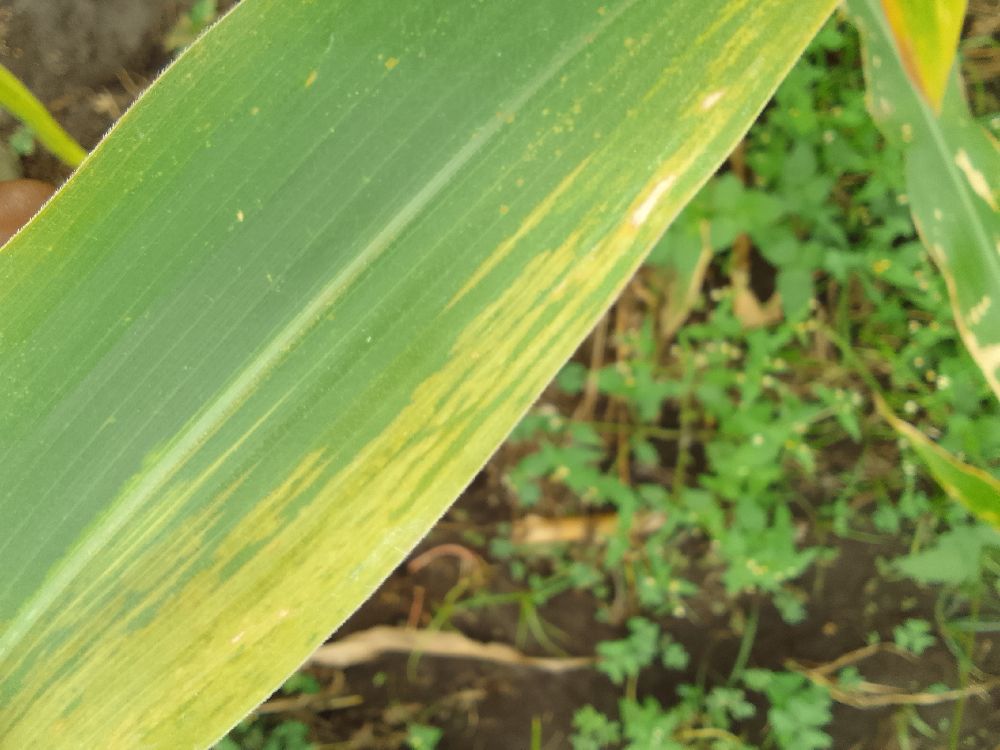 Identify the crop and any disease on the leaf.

maize, maize lethal necrosis
